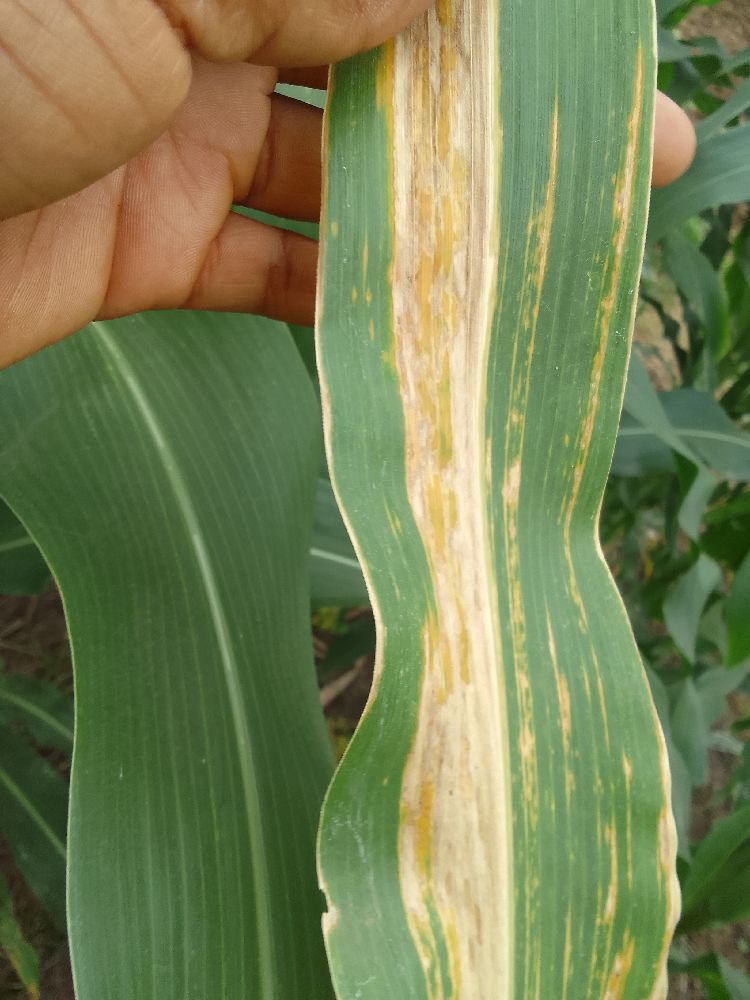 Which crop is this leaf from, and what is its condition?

maize, maize lethal necrosis
